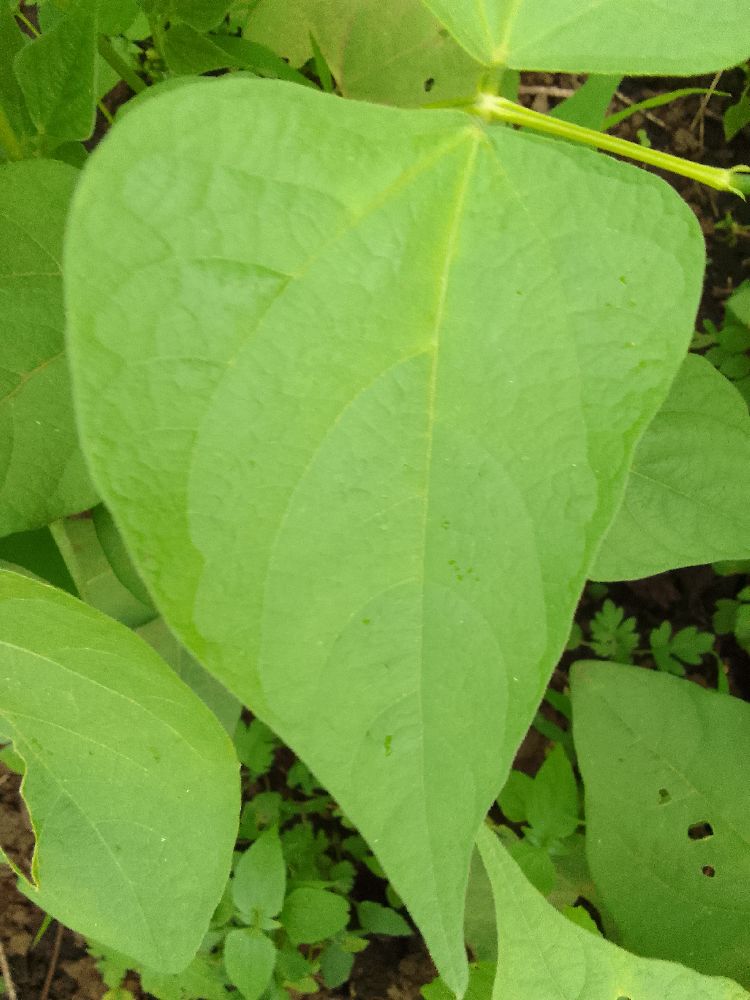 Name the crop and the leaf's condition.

common bean, healthy
